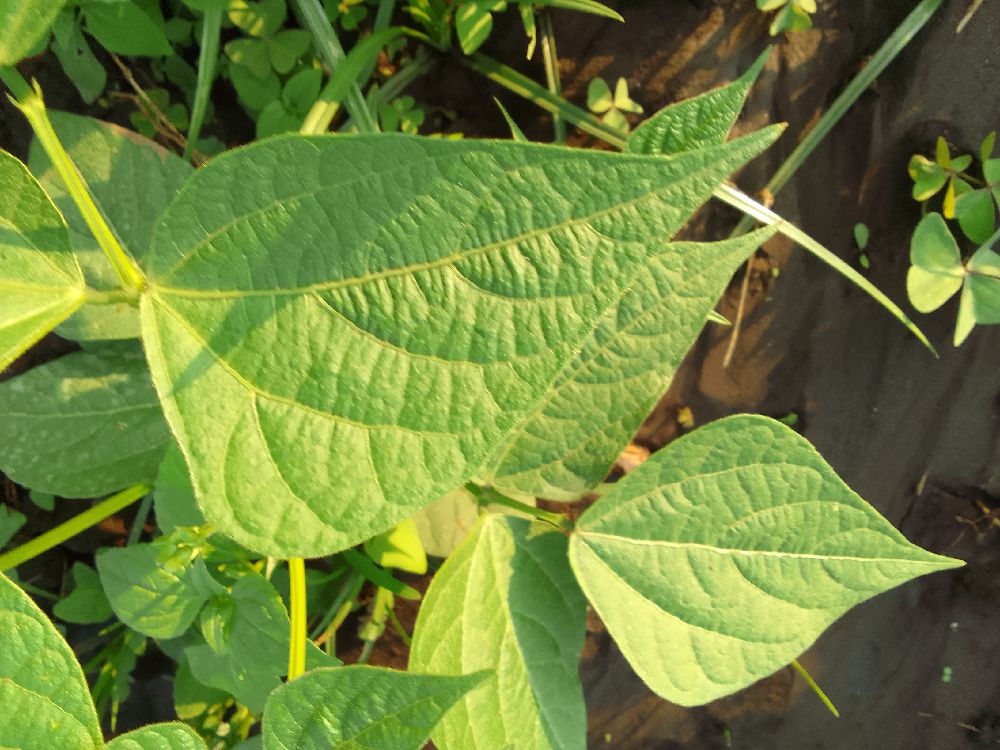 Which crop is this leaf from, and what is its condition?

common bean, healthy
